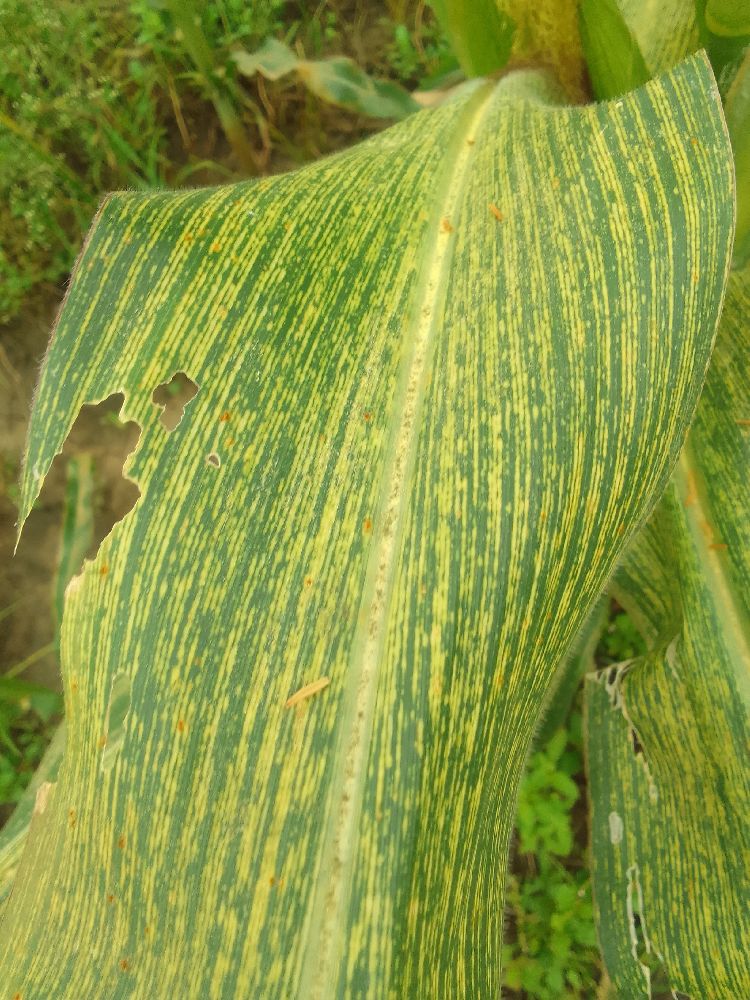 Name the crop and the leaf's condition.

maize, maize streak virus
